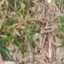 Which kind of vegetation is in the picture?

grass
